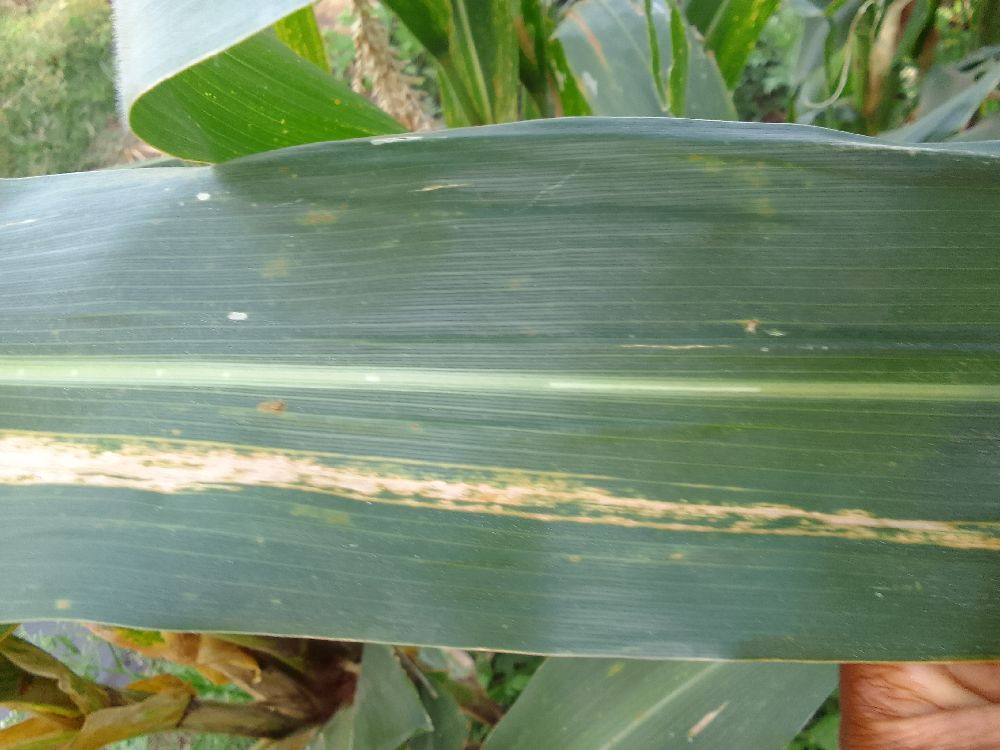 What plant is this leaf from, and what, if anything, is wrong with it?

maize, maize lethal necrosis
